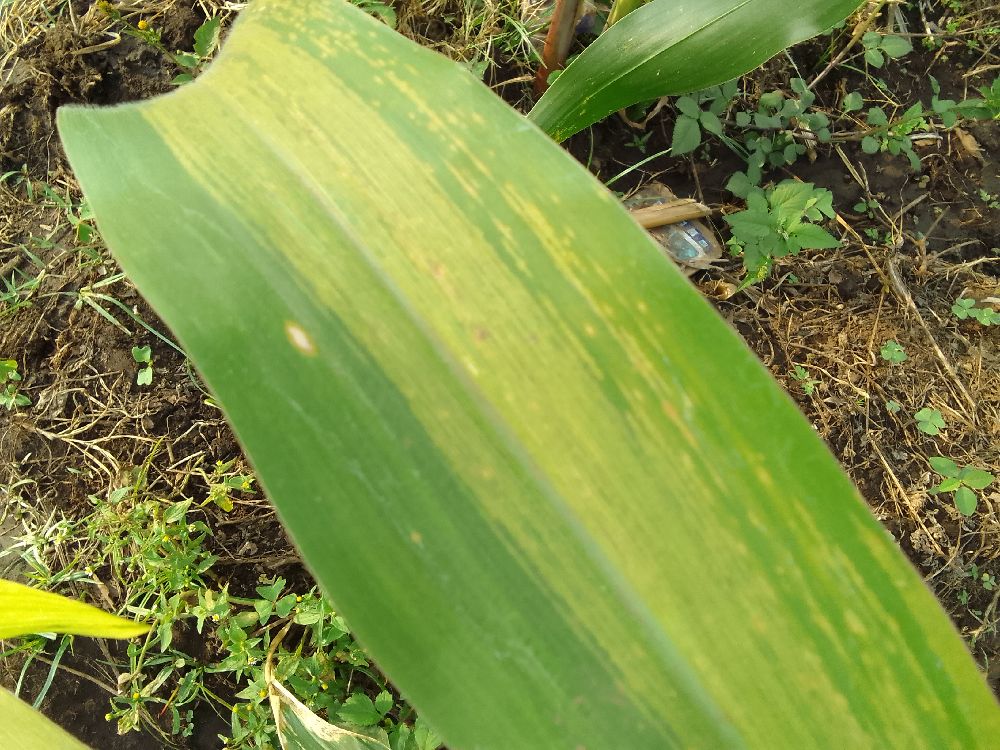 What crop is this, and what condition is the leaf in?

maize, maize lethal necrosis
